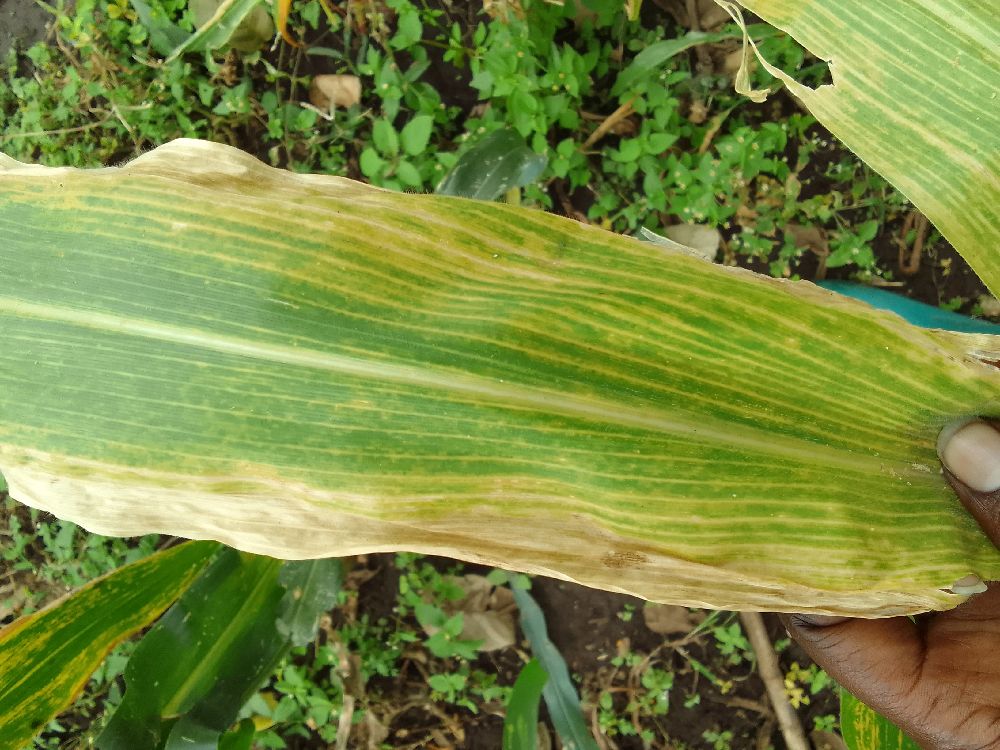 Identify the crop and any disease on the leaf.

maize, maize lethal necrosis
